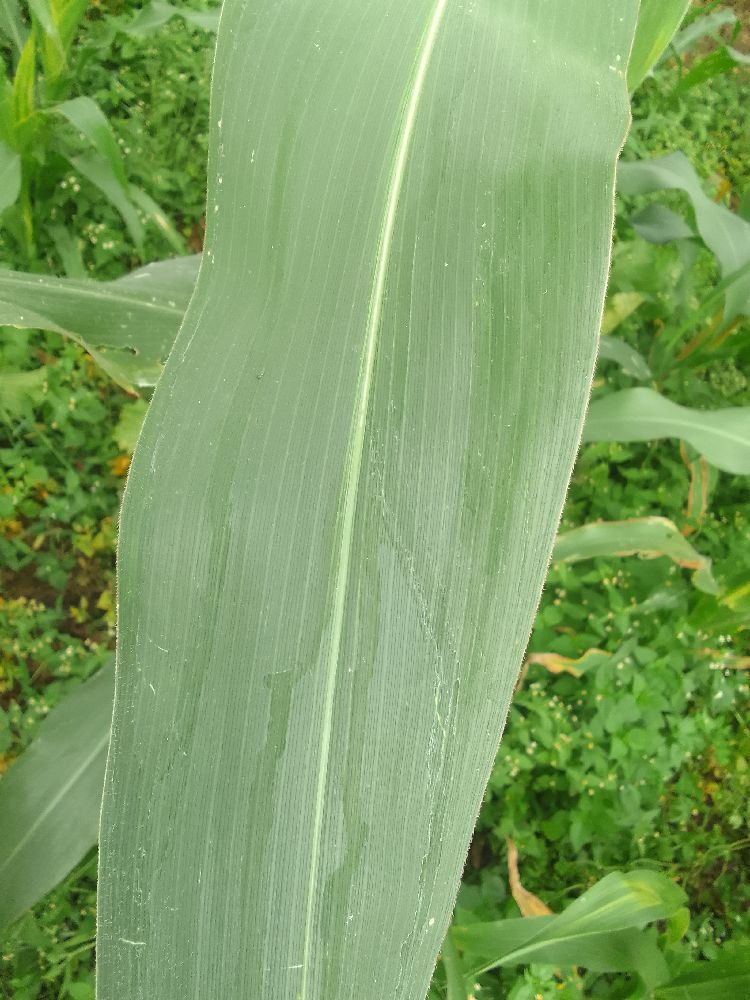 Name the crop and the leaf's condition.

maize, healthy
